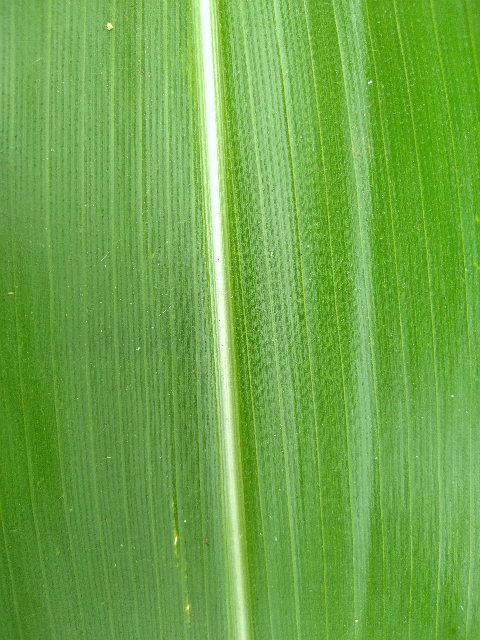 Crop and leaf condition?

maize, healthy
